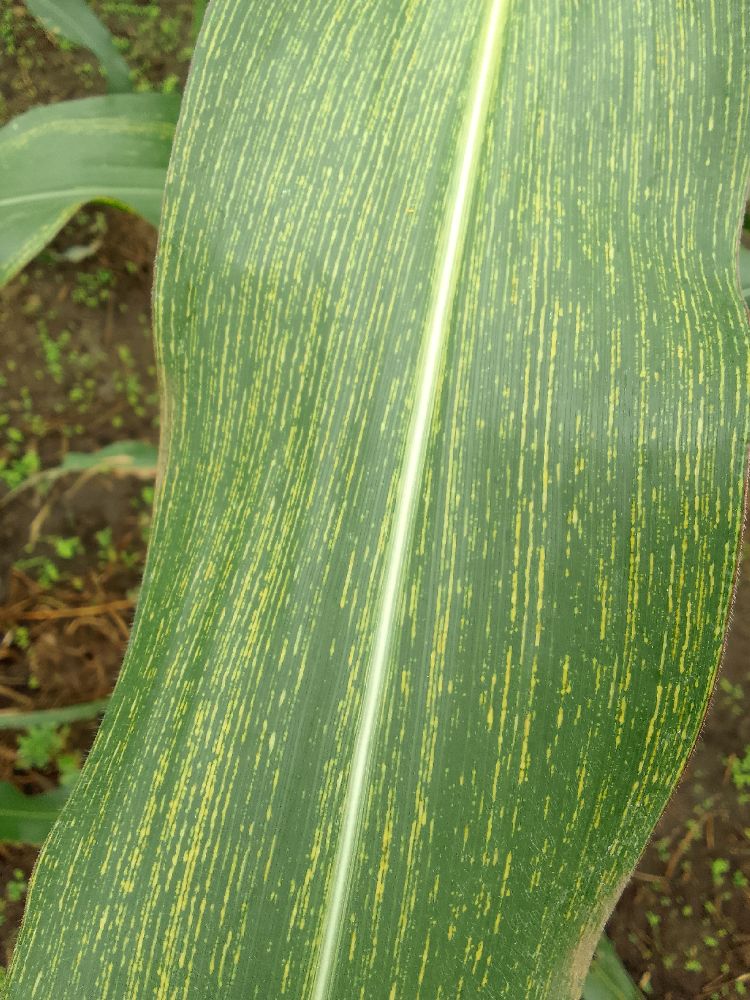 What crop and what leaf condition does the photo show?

maize, maize streak virus
